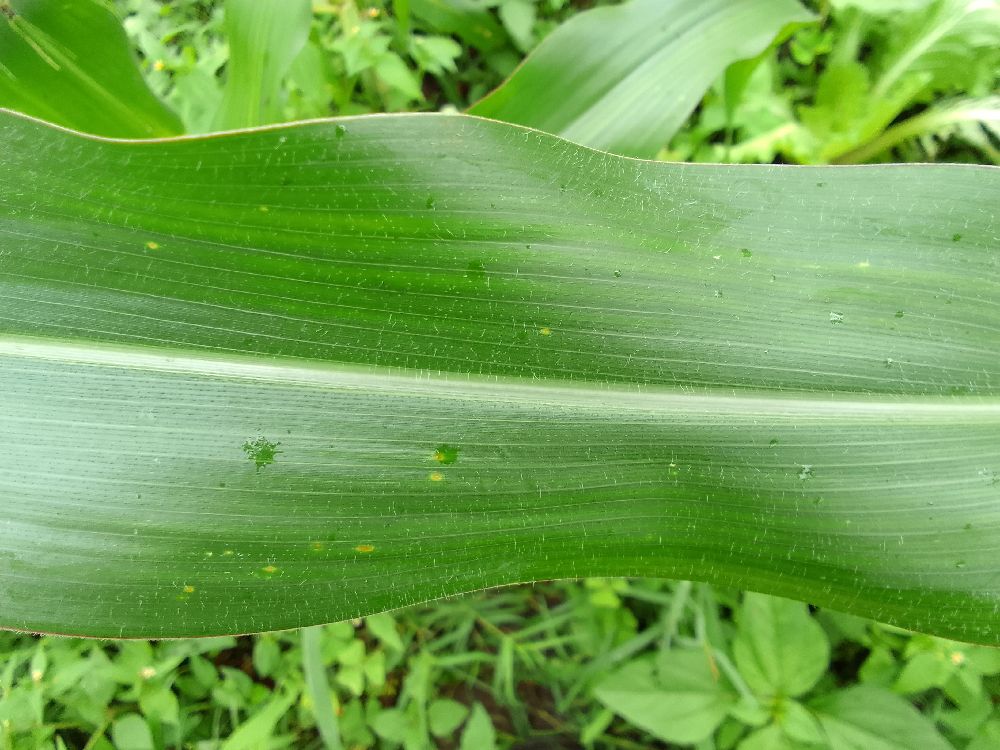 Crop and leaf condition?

maize, healthy
